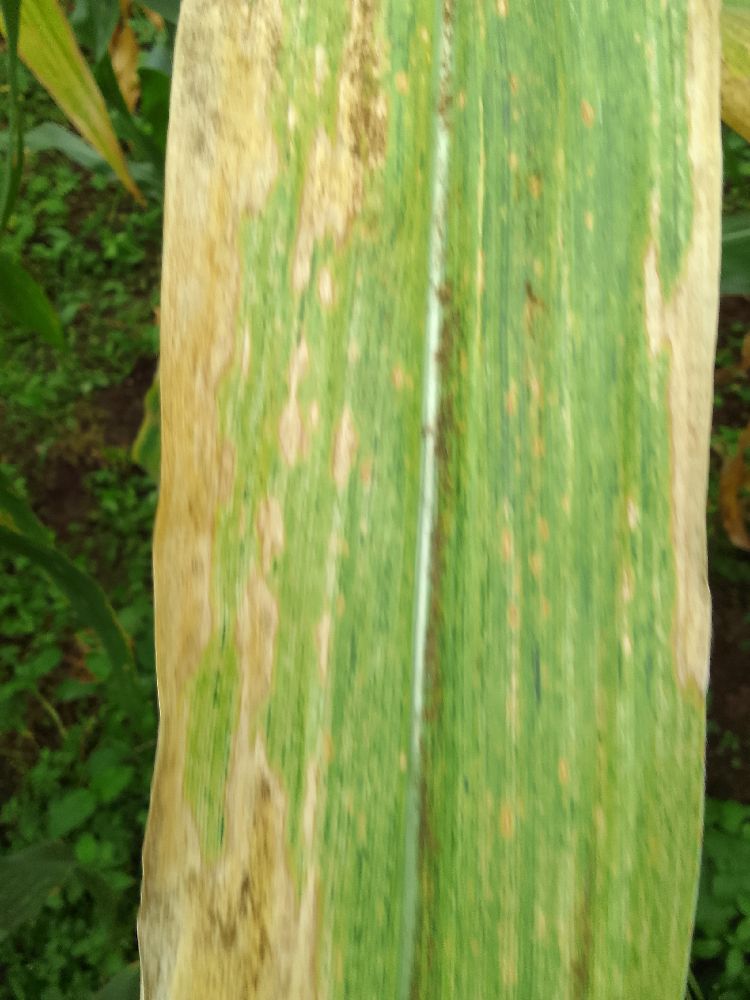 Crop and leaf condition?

maize, maize lethal necrosis
